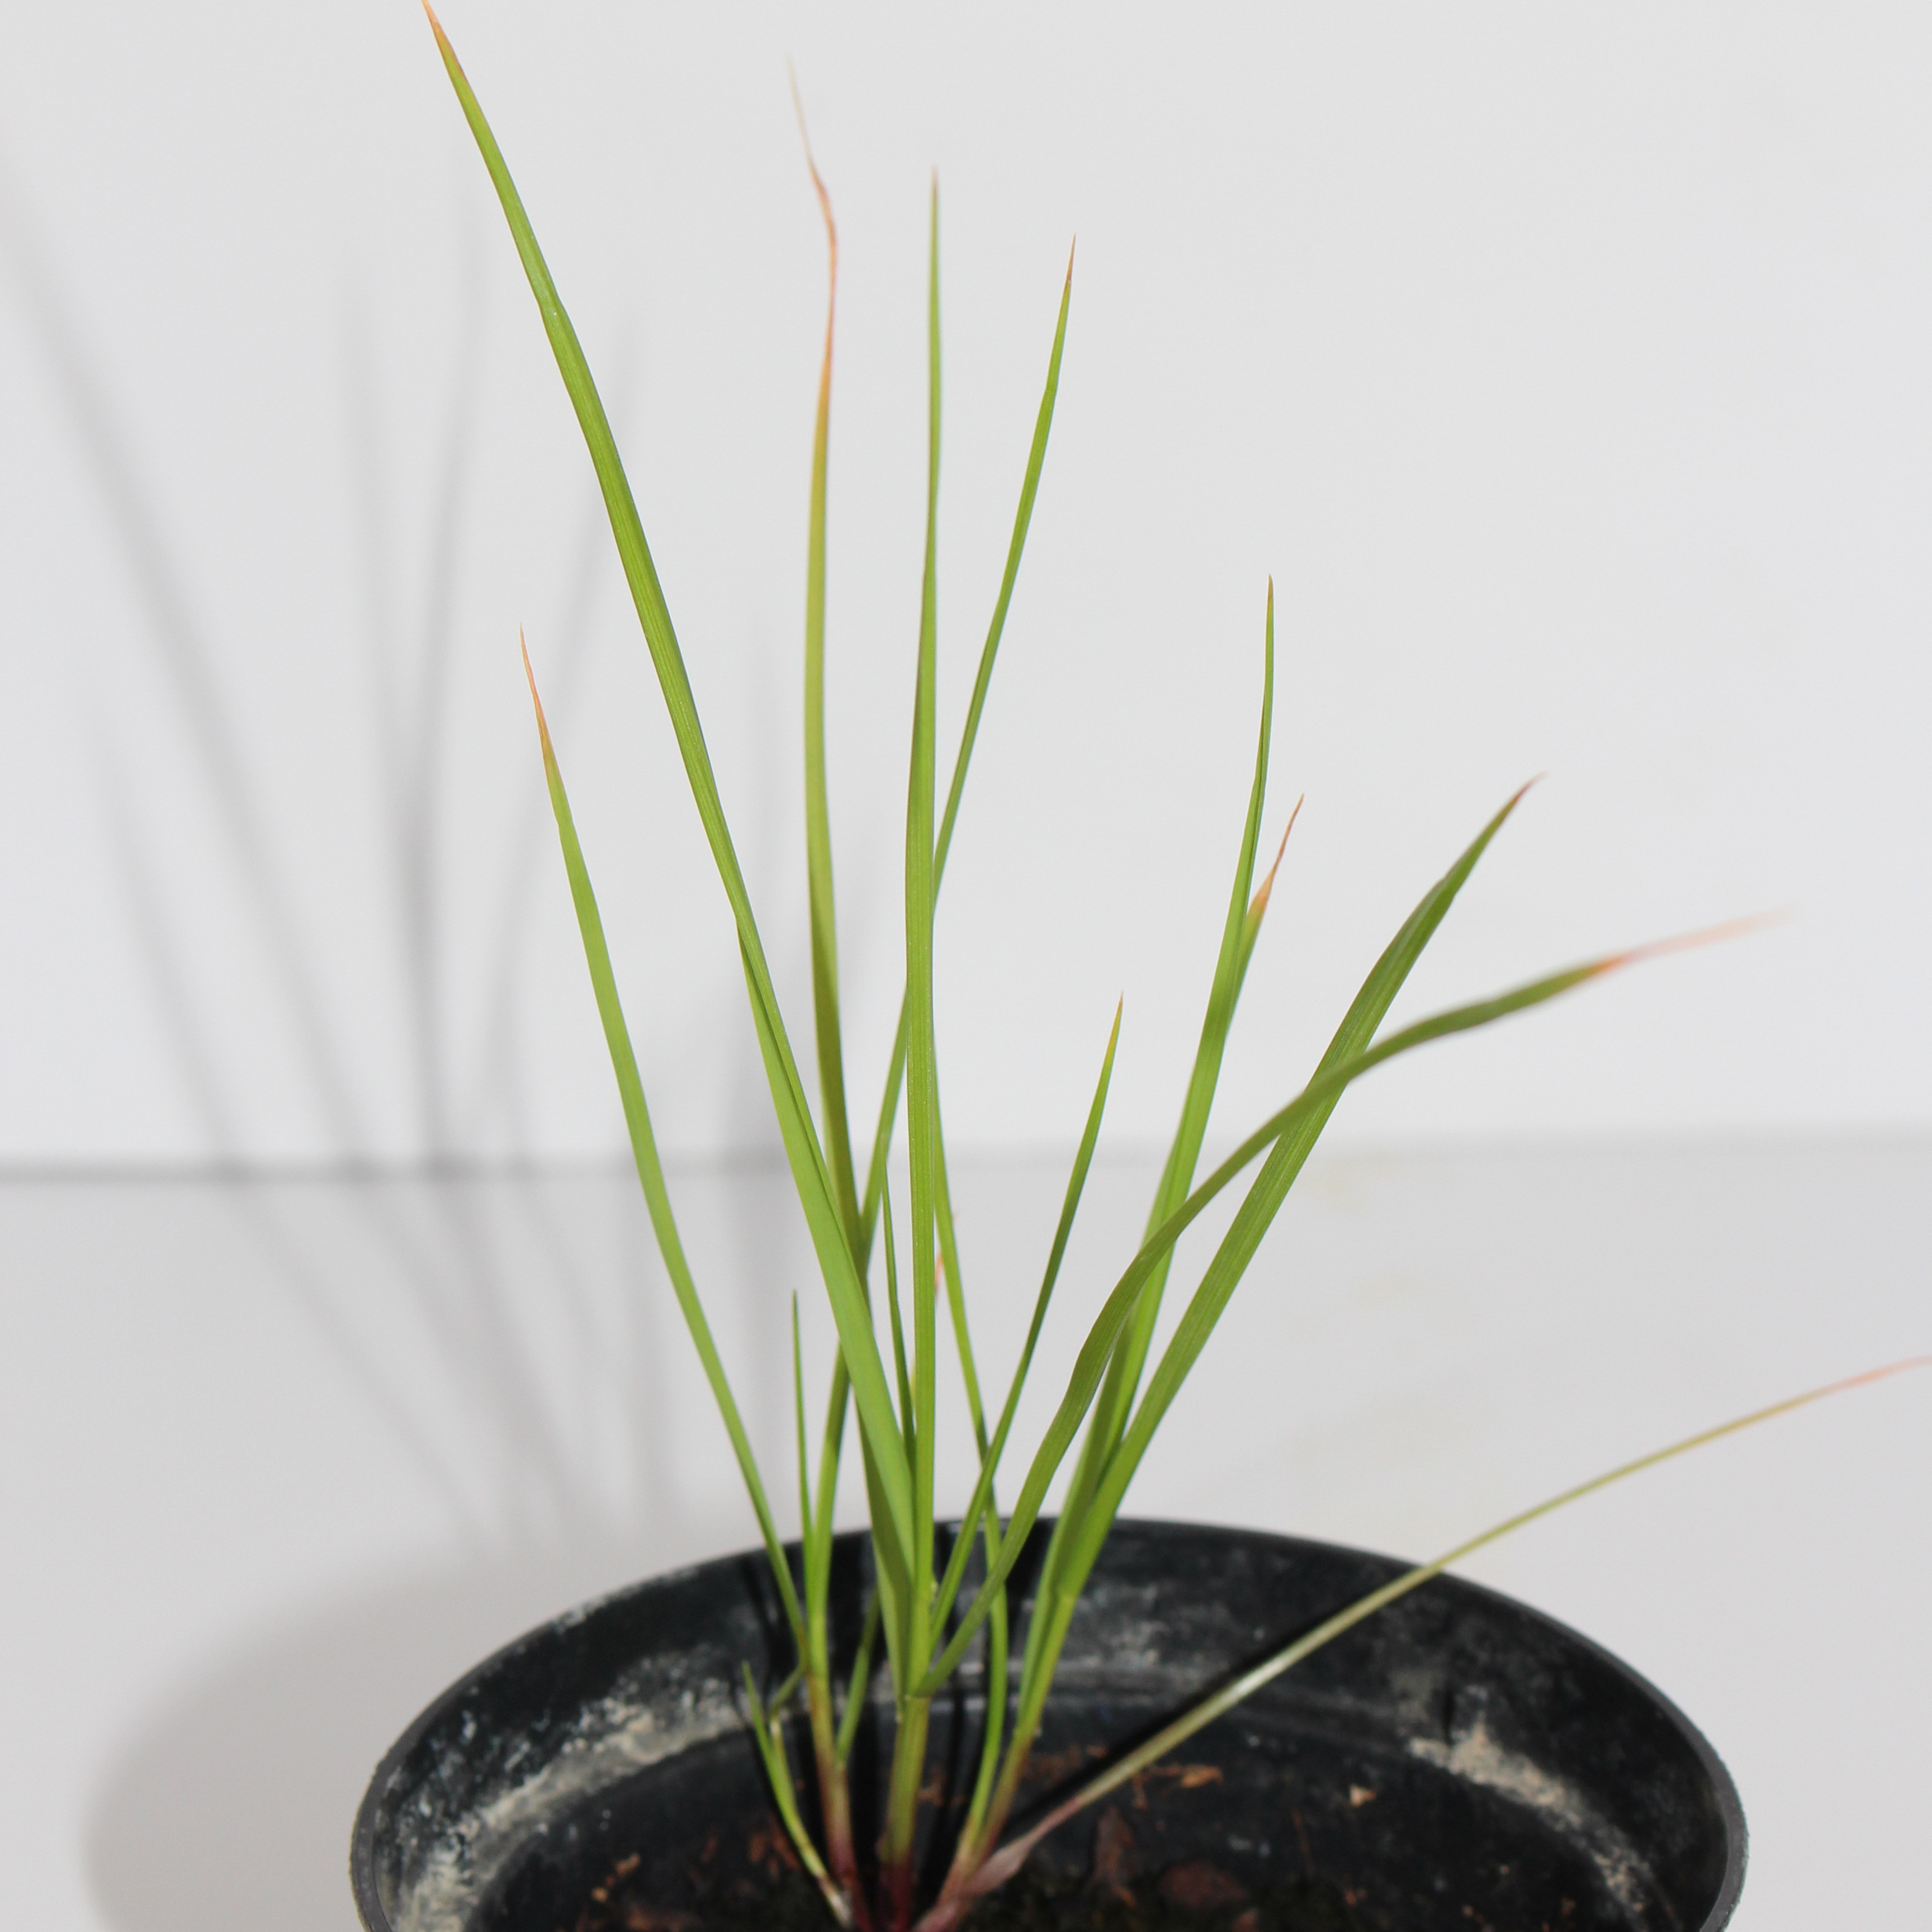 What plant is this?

Lolium multiflorum
